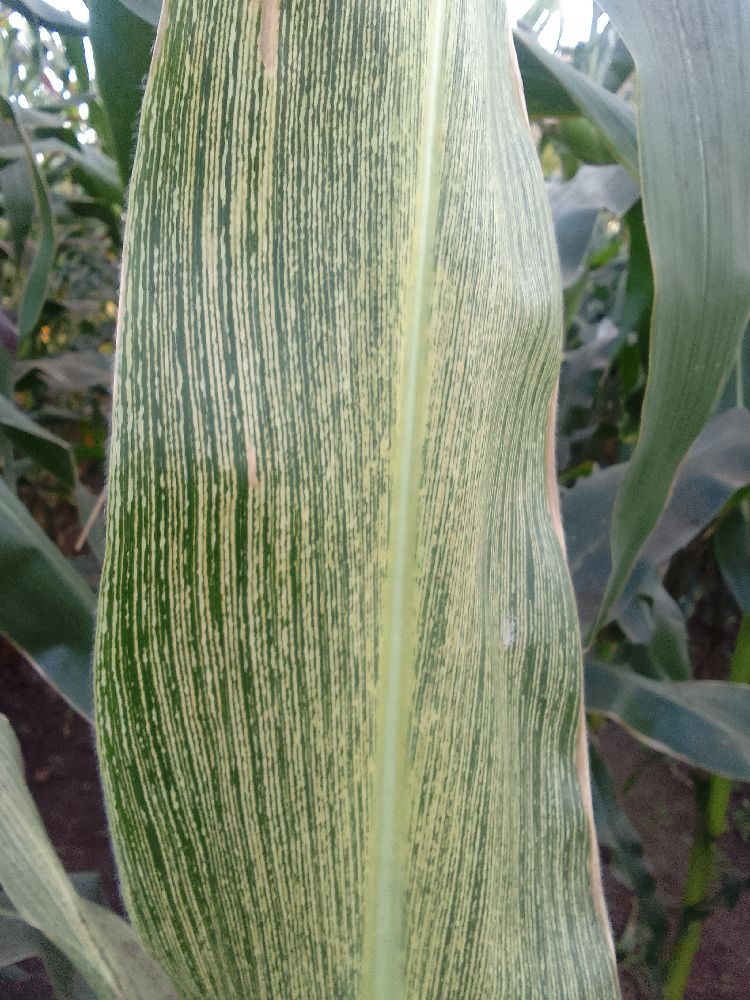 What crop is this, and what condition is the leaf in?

maize, maize streak virus
